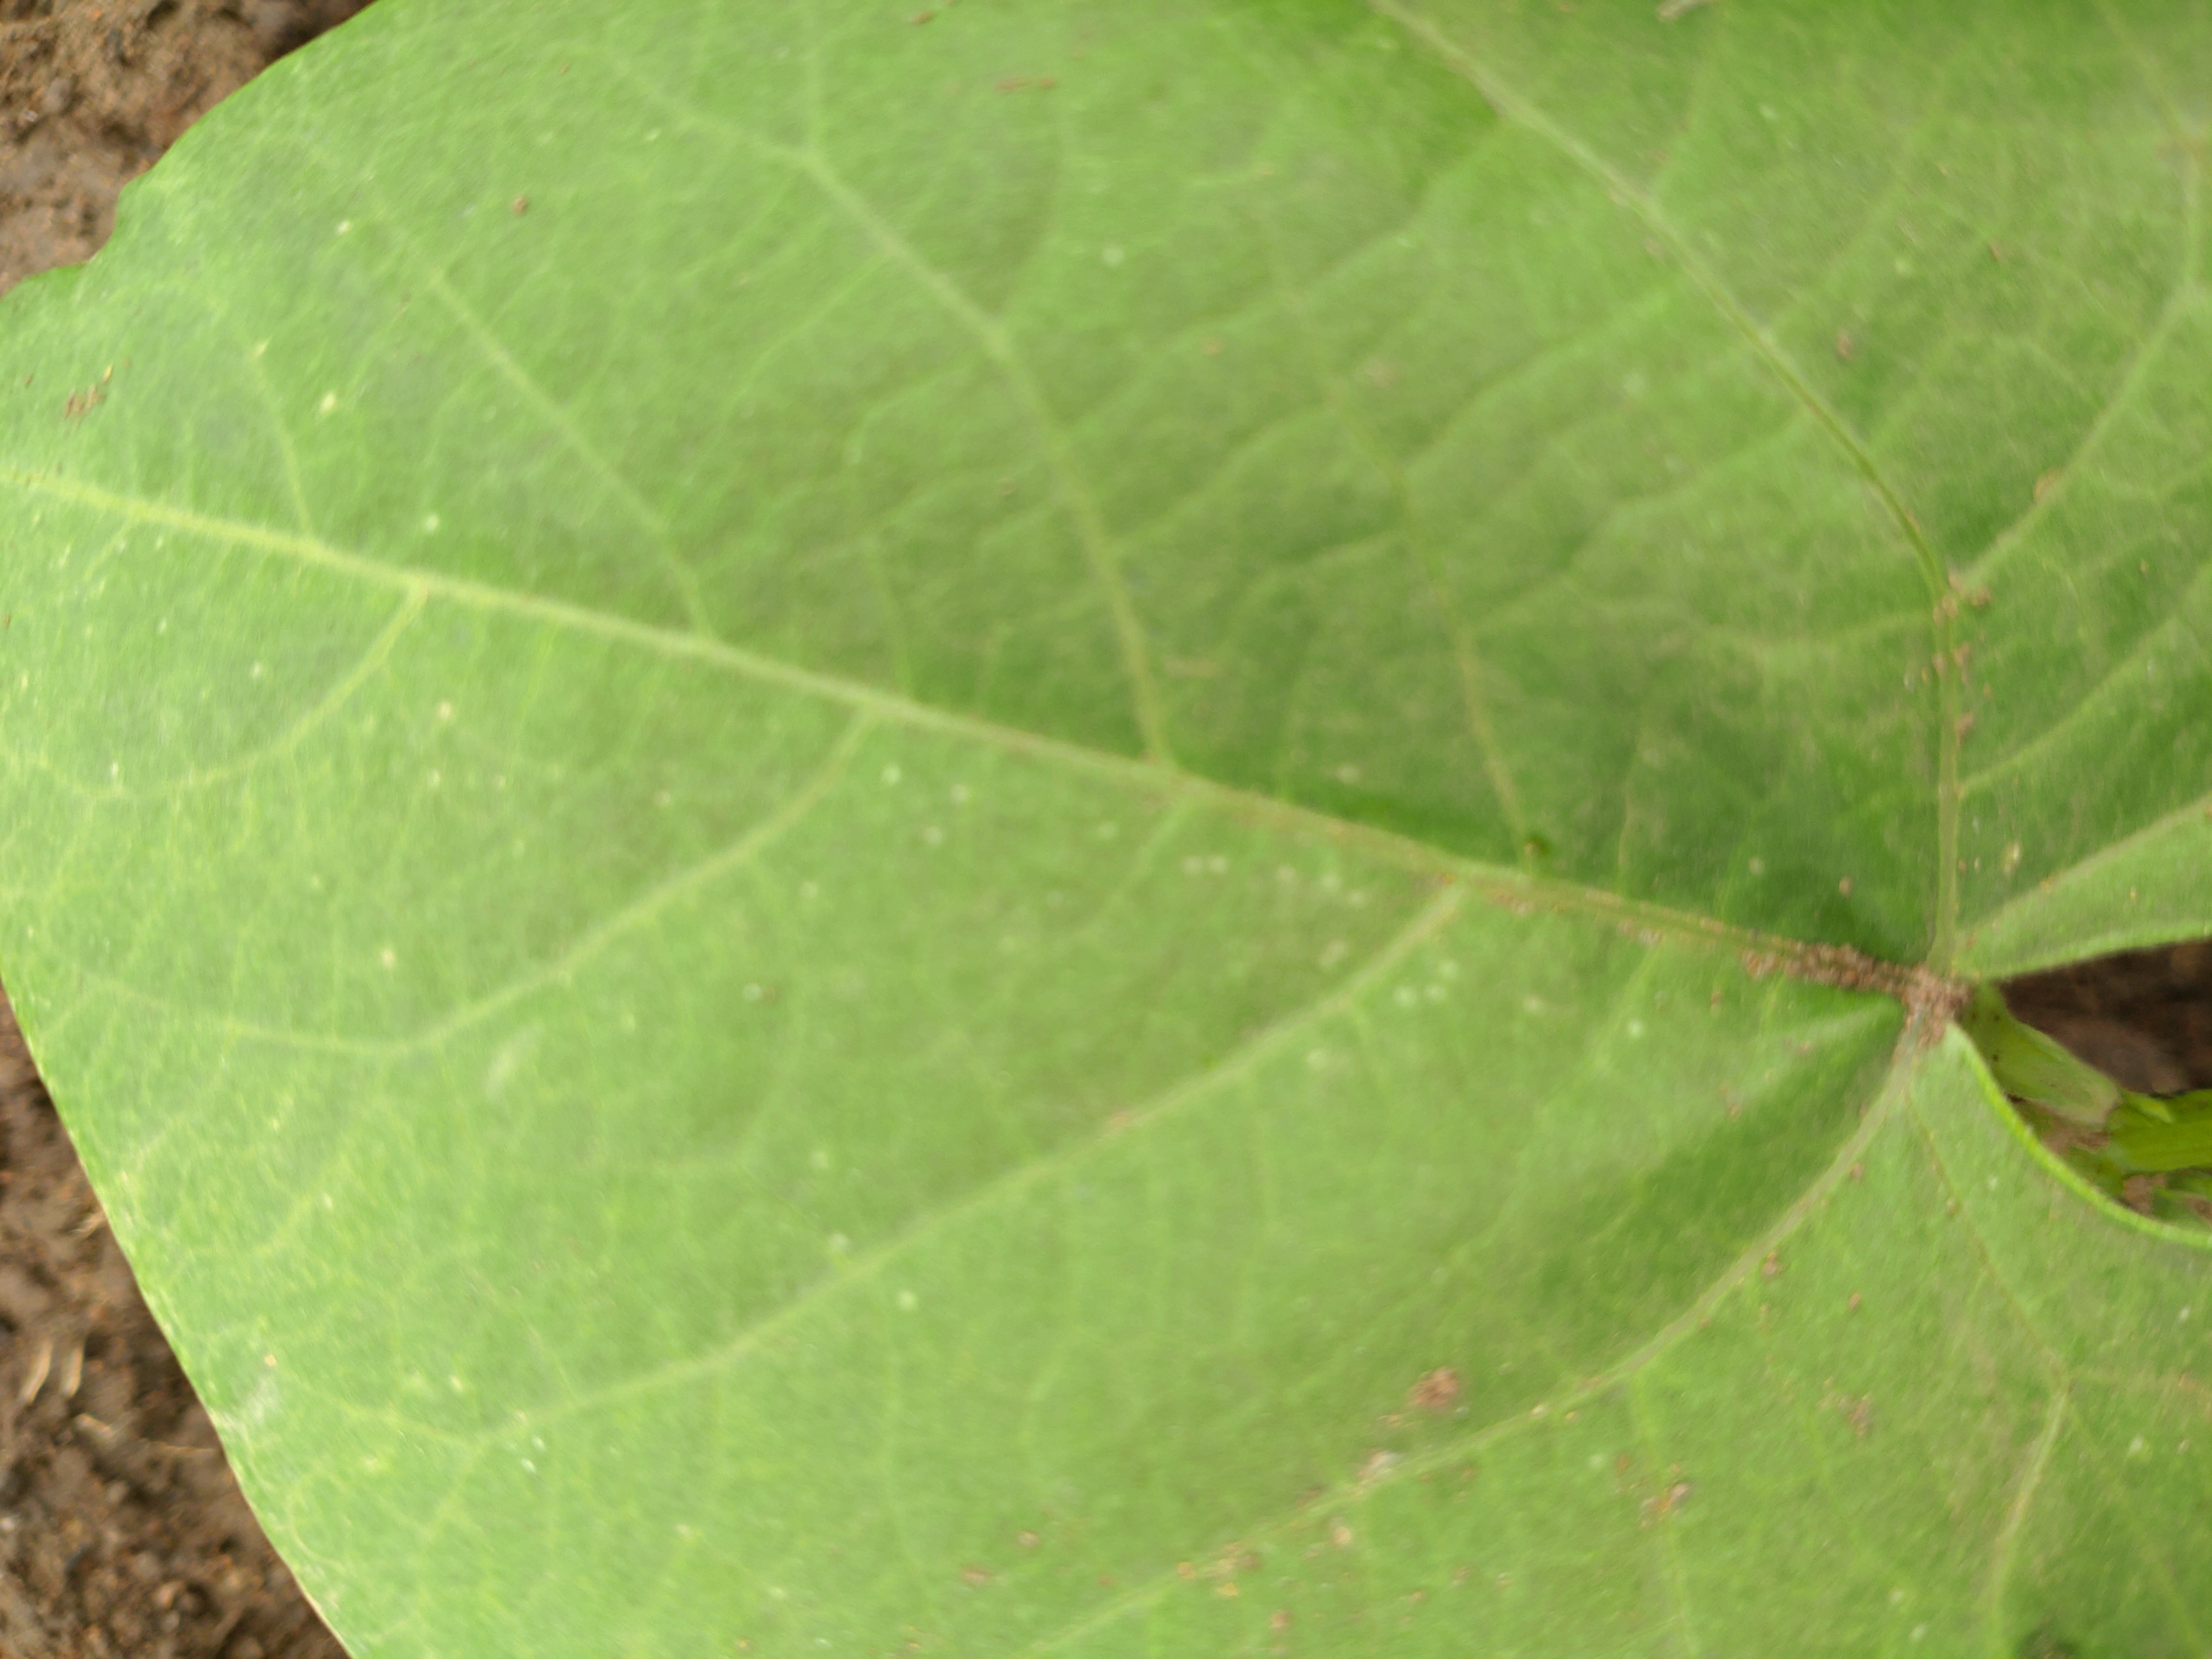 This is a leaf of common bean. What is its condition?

healthy
